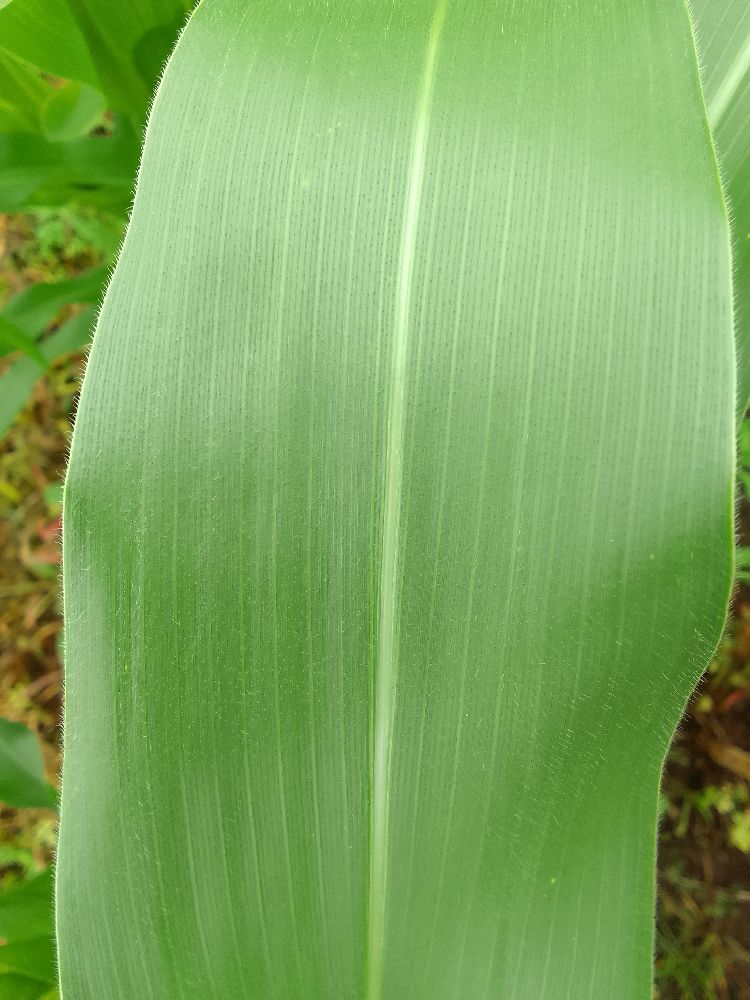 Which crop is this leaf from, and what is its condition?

maize, healthy
